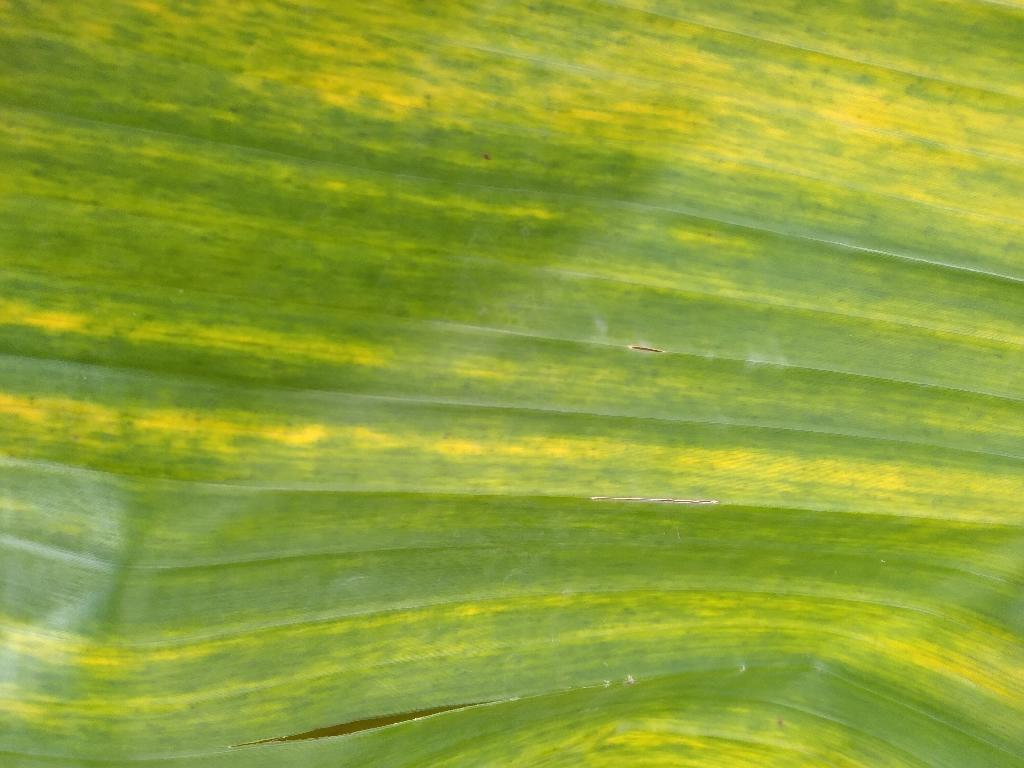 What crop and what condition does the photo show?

banana, fusarium wilt race 1
